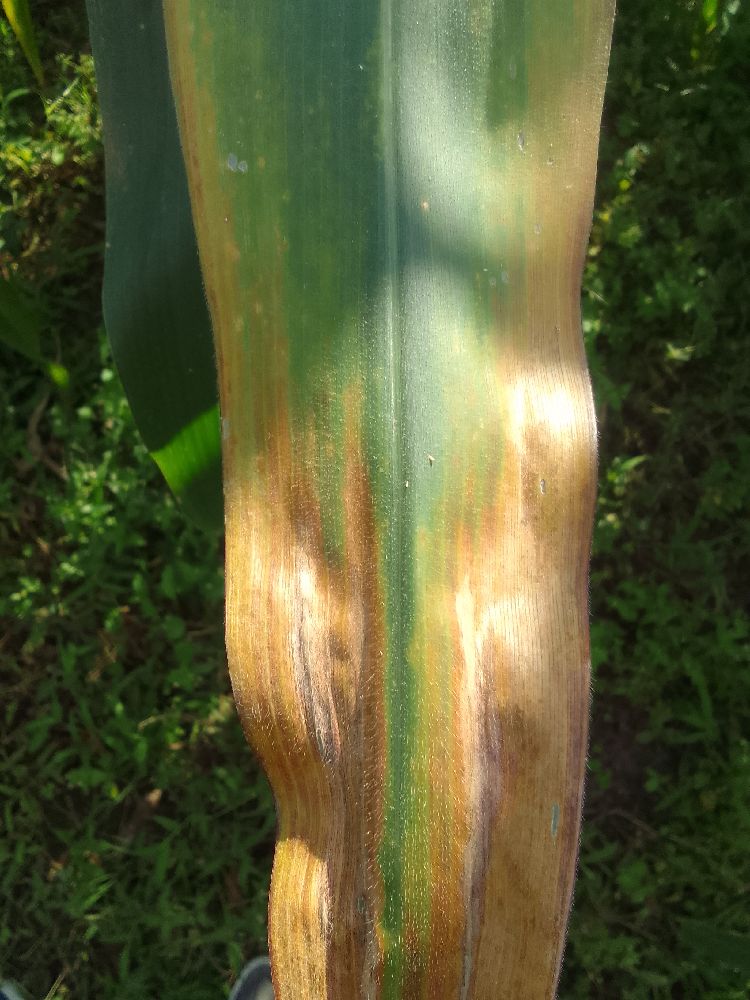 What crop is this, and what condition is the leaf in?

maize, maize lethal necrosis
